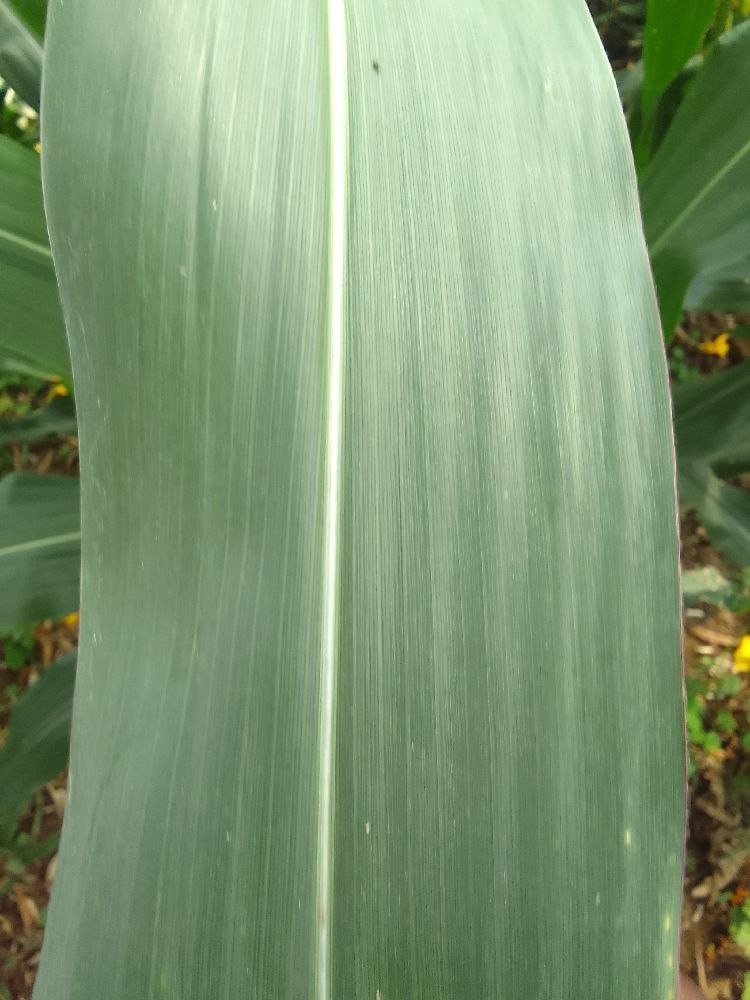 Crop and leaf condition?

maize, healthy
